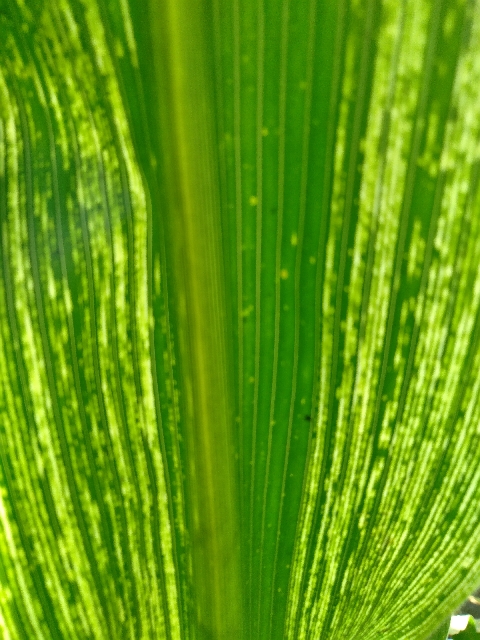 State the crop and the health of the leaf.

maize, maize streak virus
